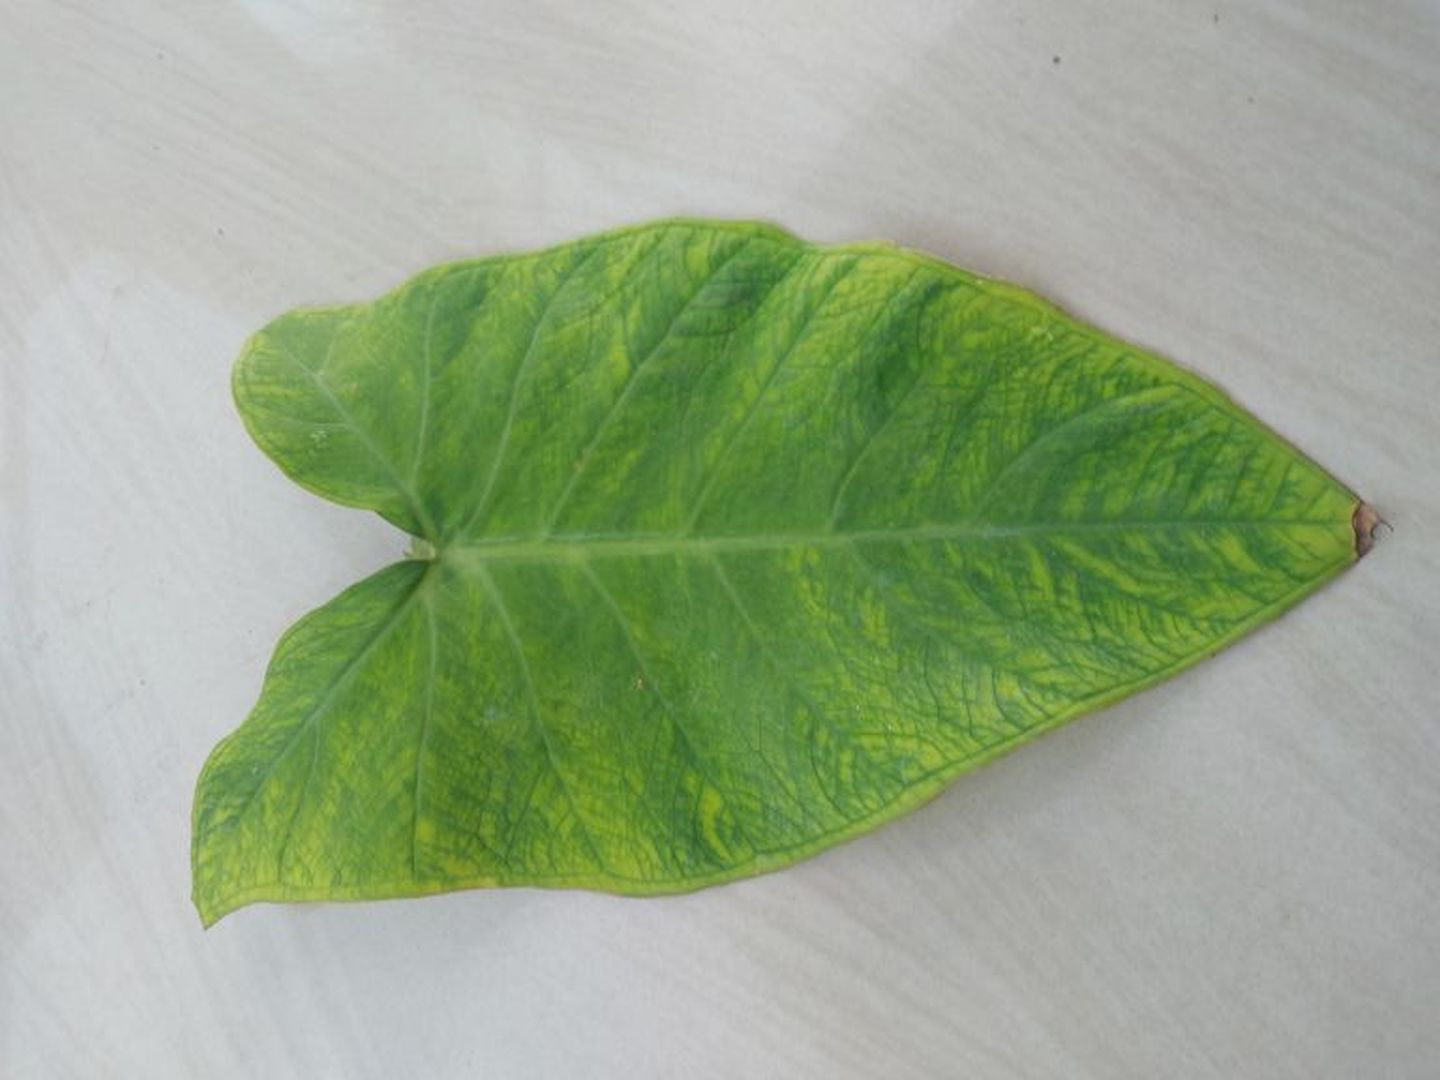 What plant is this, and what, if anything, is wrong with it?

taro, mosaic
